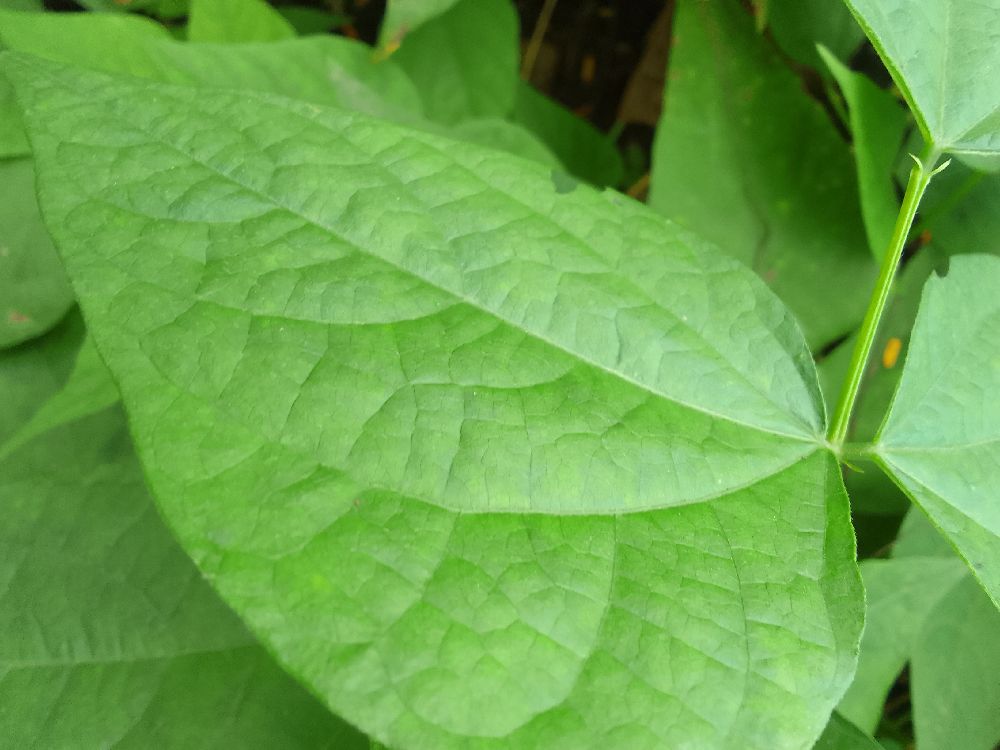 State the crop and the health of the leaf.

common bean, healthy
